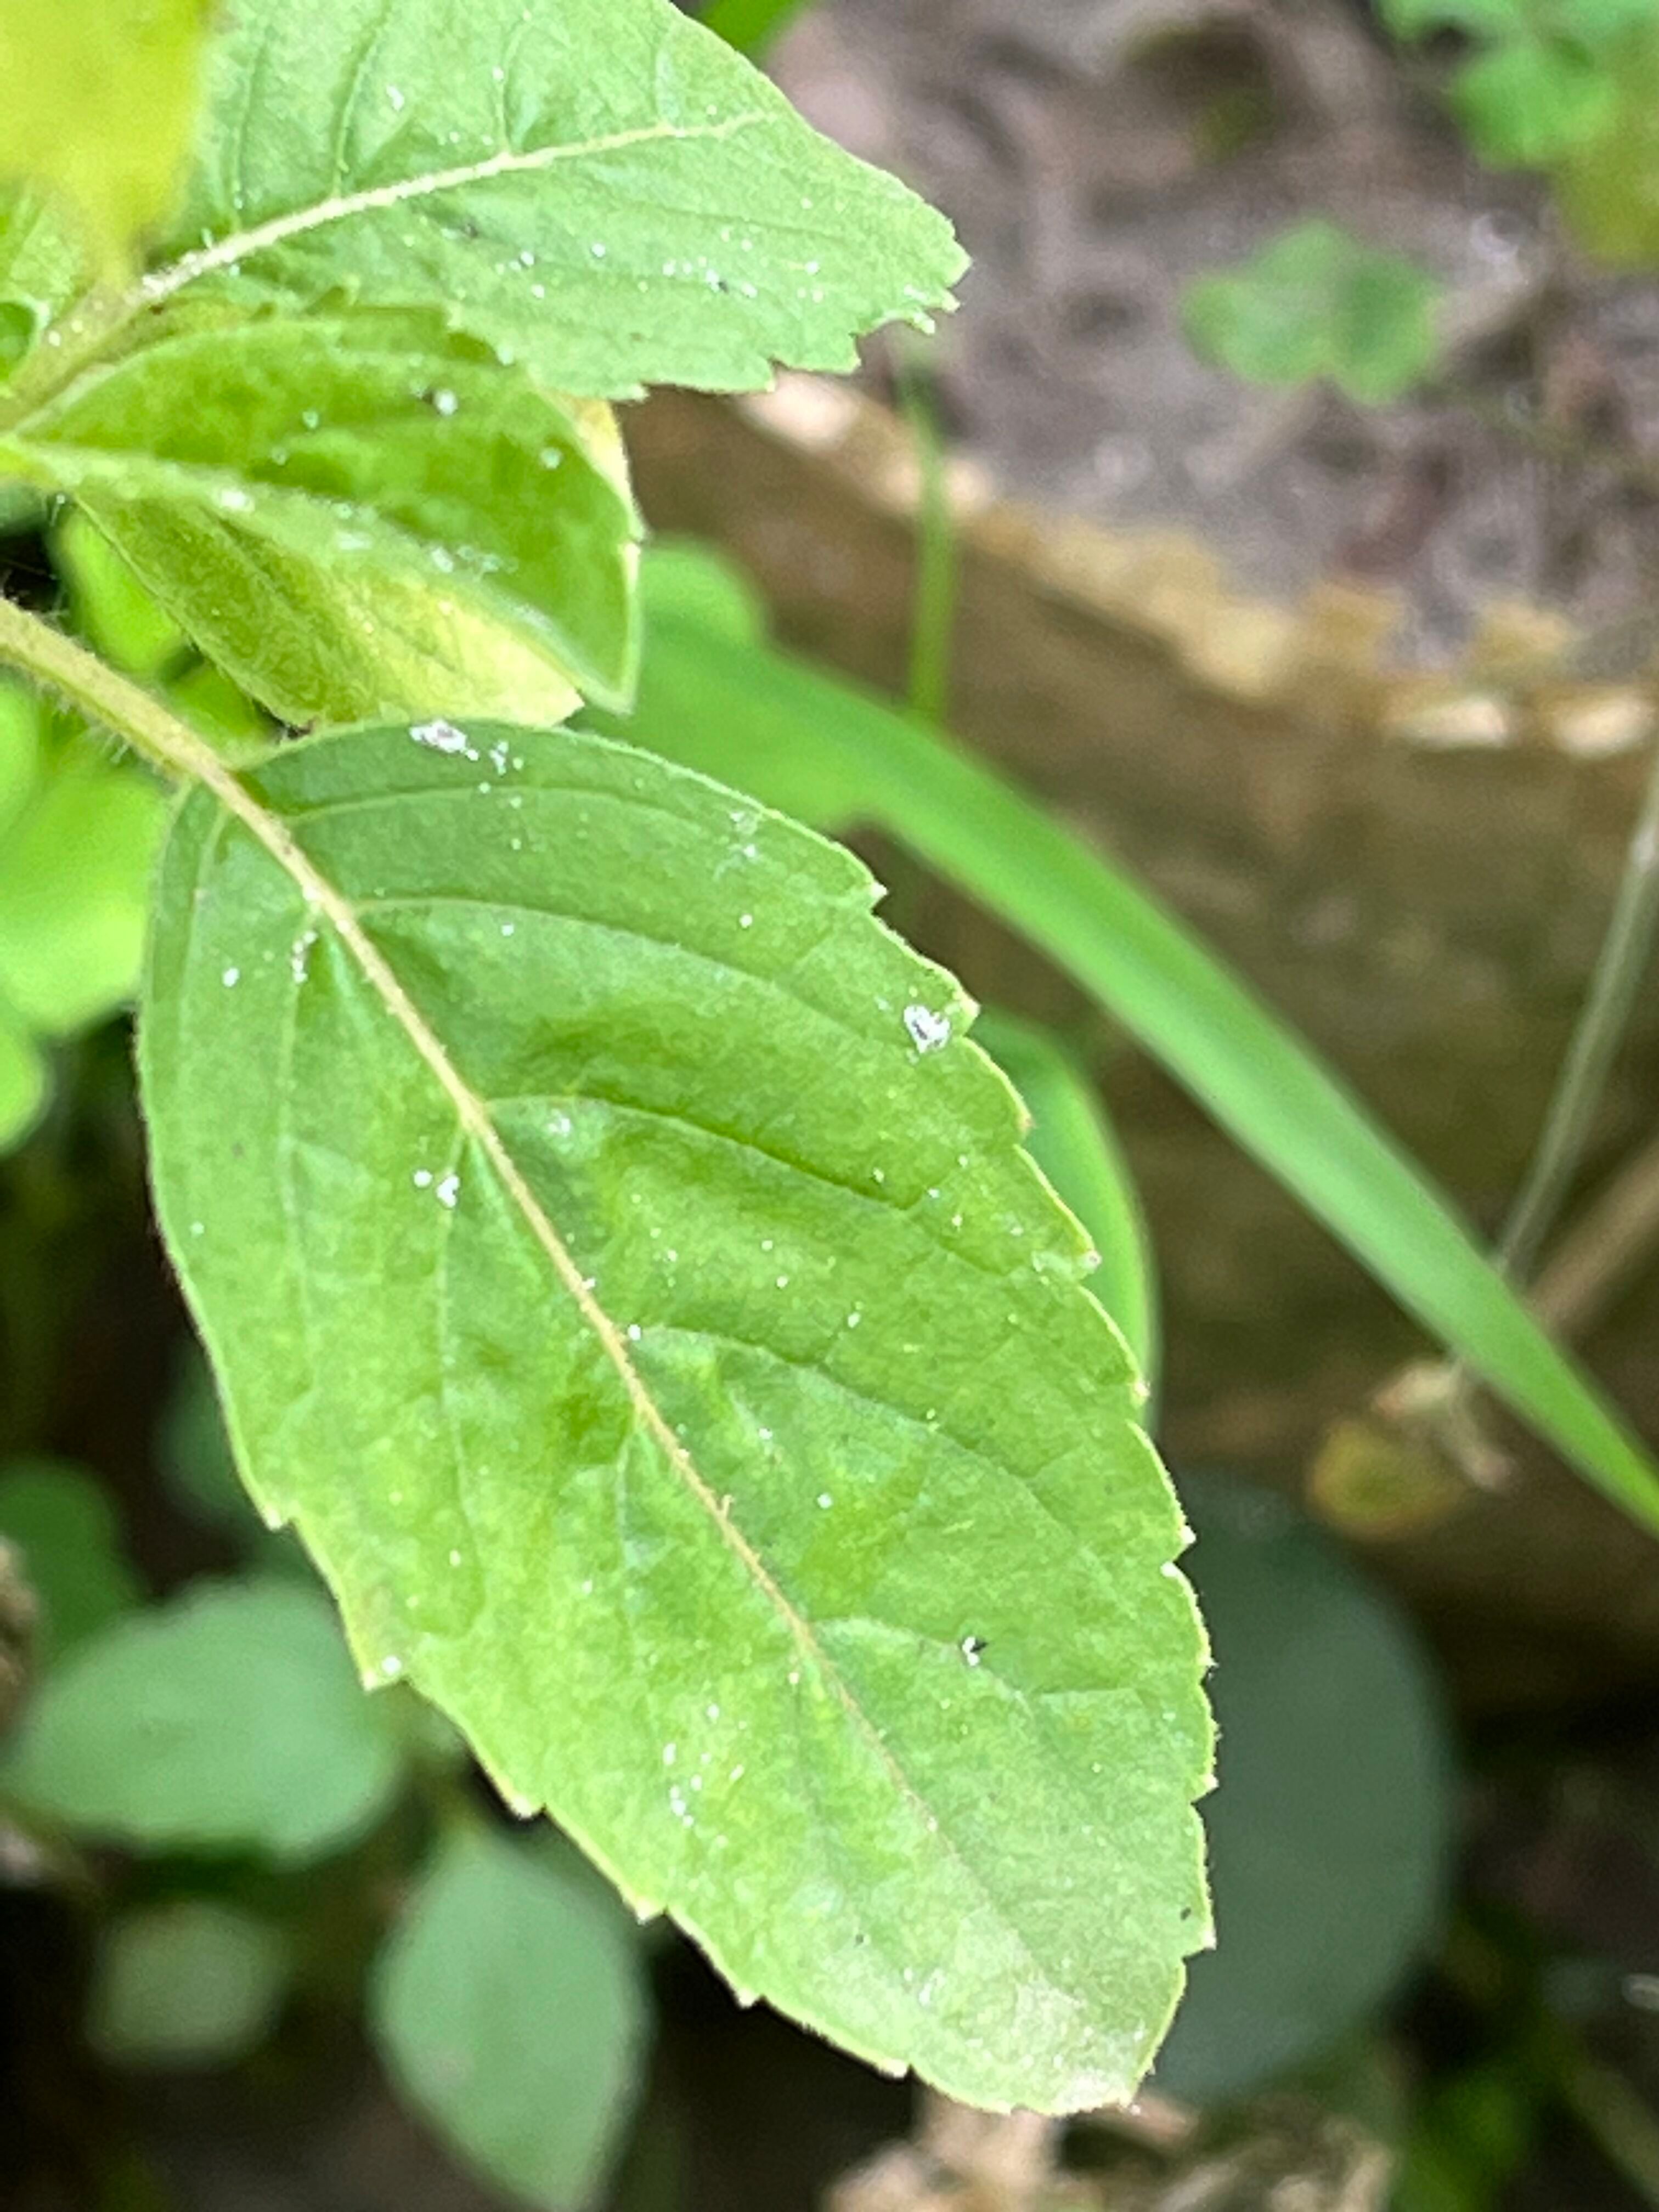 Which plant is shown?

tulshi
